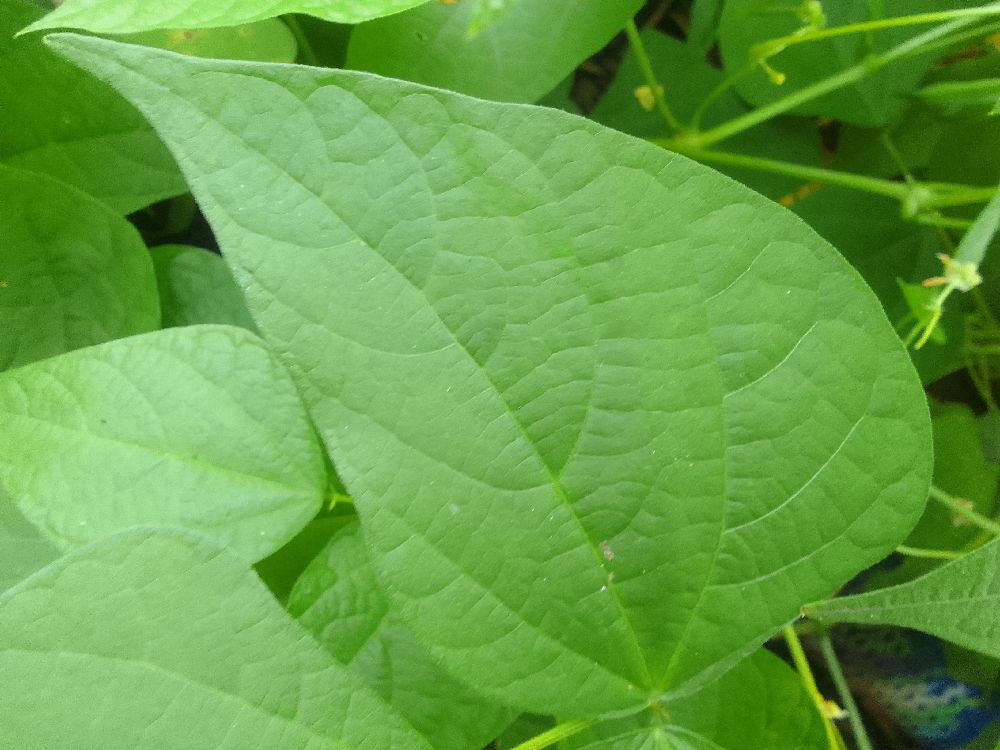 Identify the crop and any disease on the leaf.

common bean, healthy
